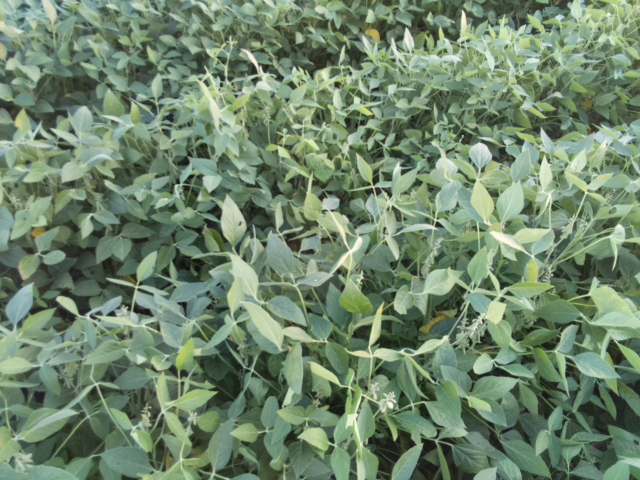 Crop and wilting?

soybean, leaves with no wilting
